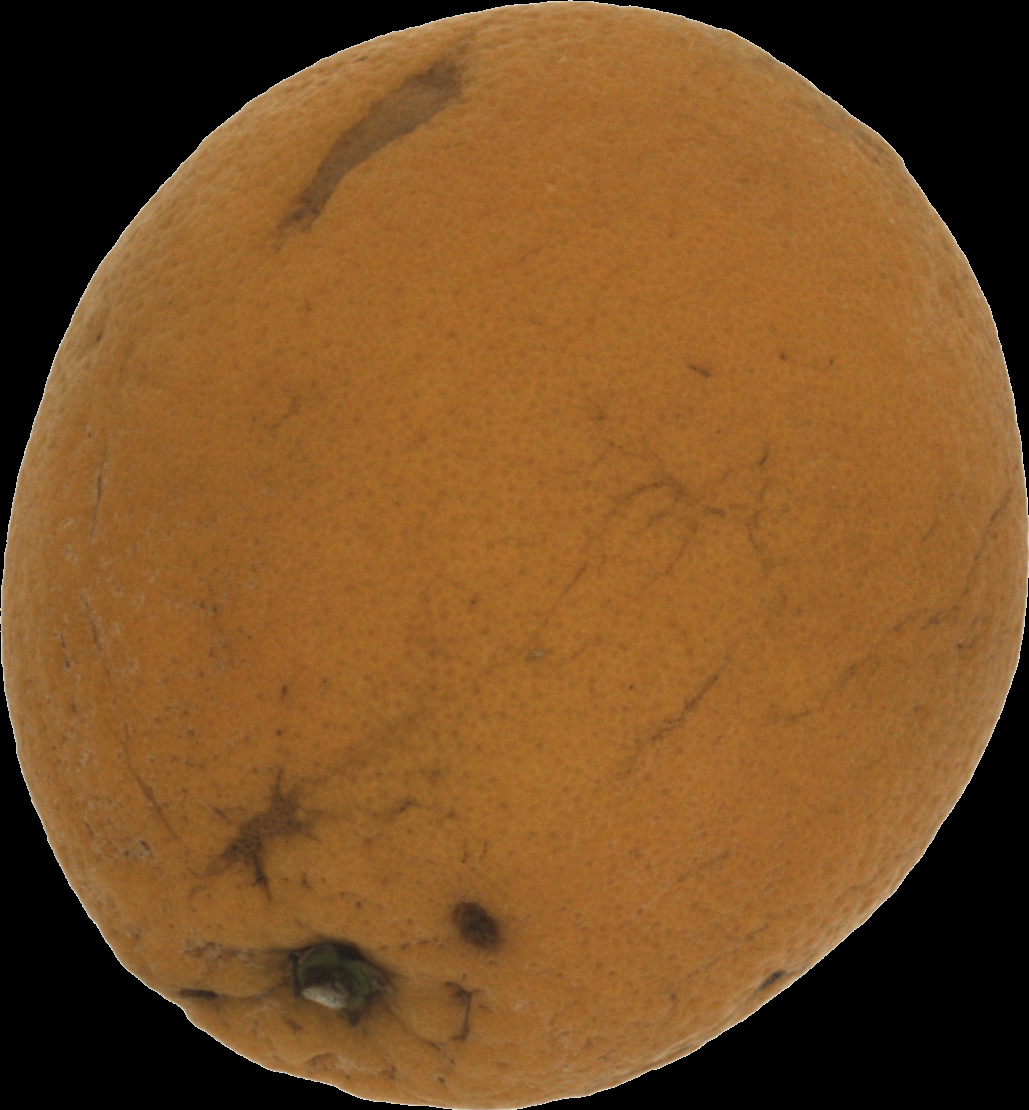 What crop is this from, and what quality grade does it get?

orange, bad
